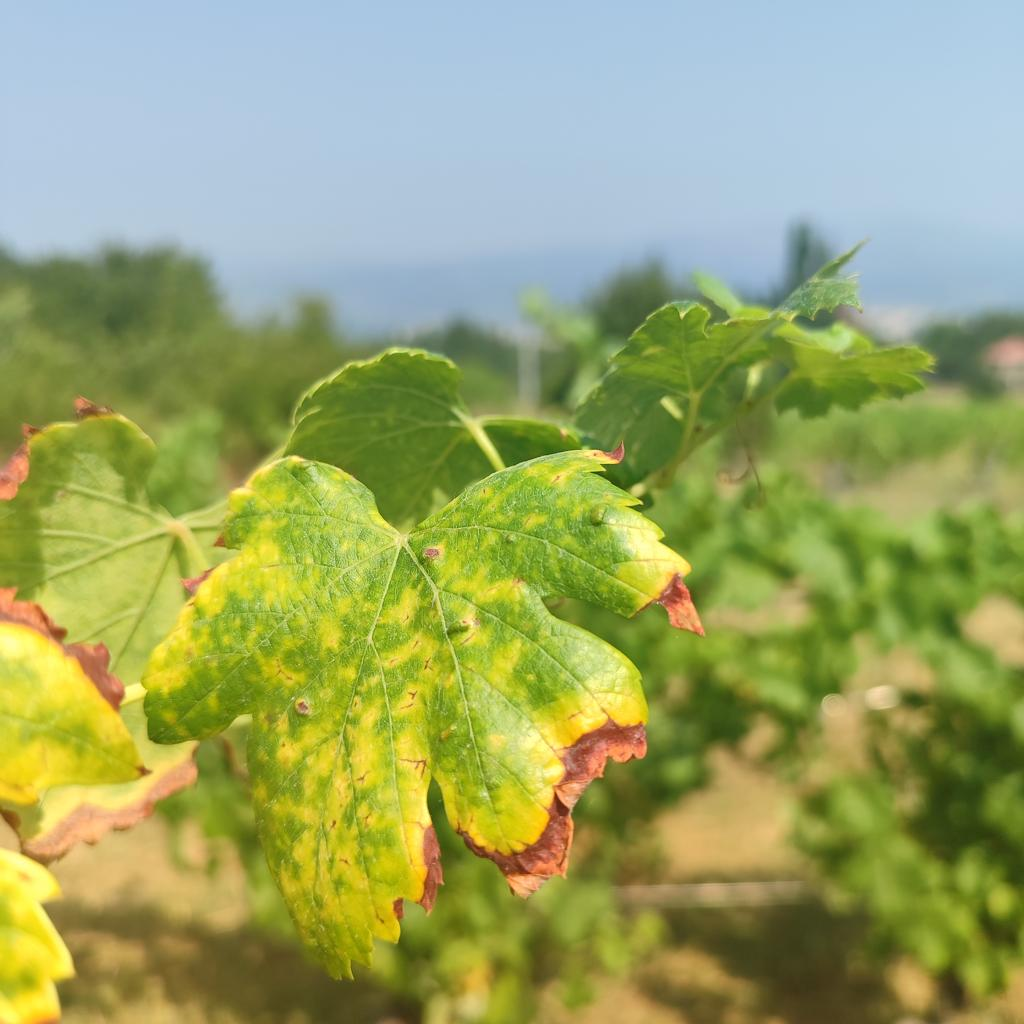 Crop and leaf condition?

grapevine, esca complex
